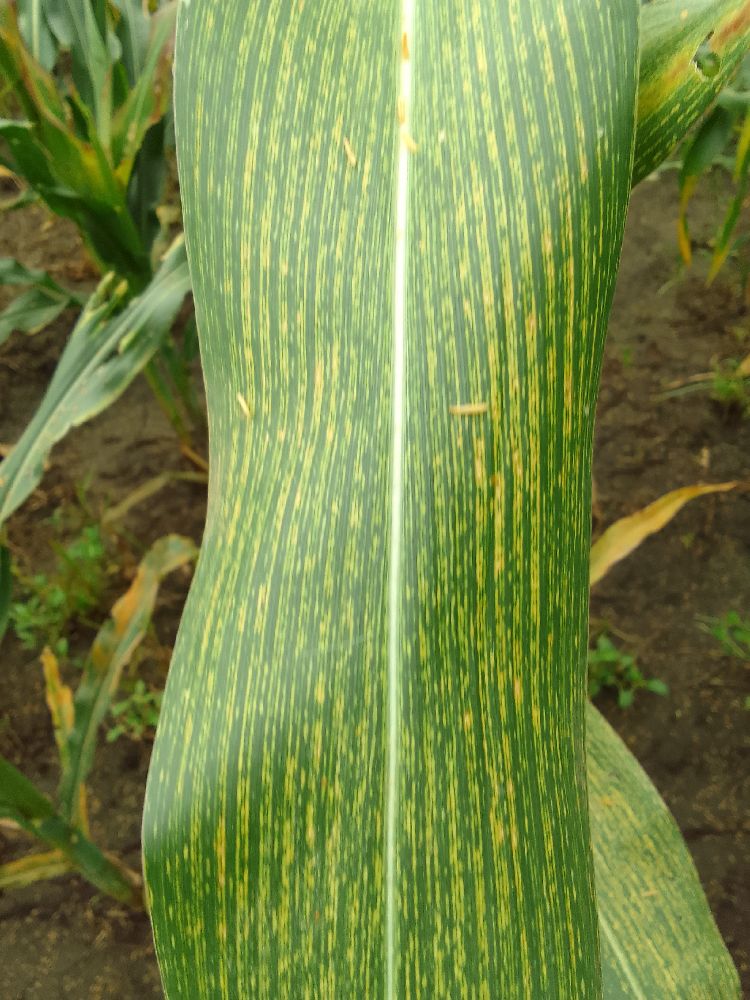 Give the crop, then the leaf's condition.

maize, maize streak virus
